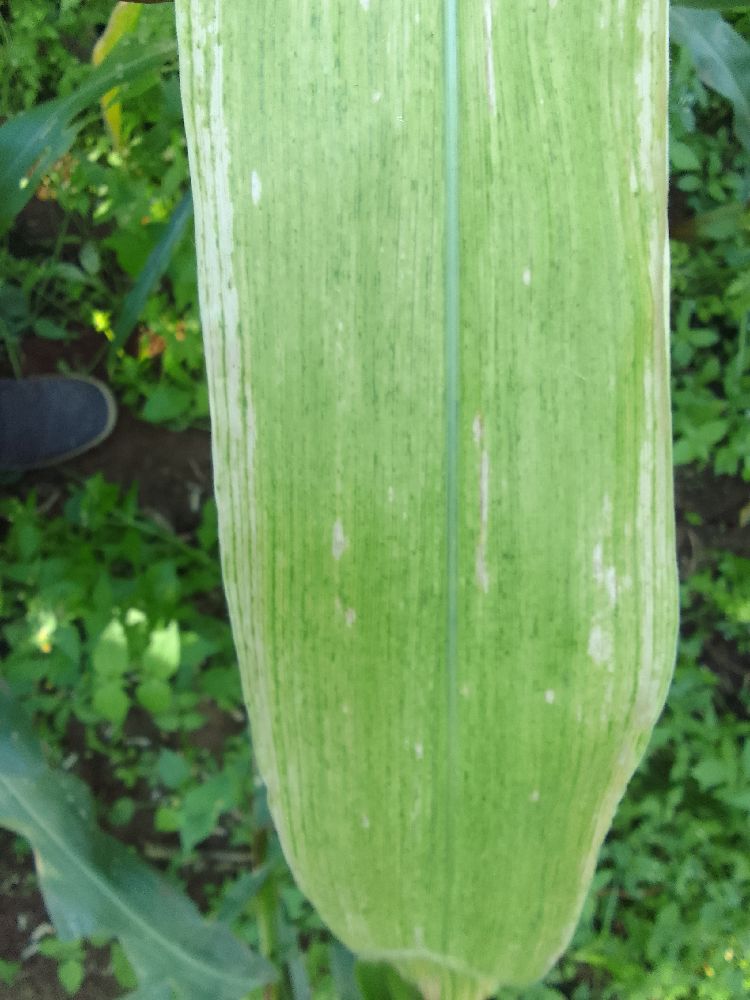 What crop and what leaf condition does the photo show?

maize, maize lethal necrosis
